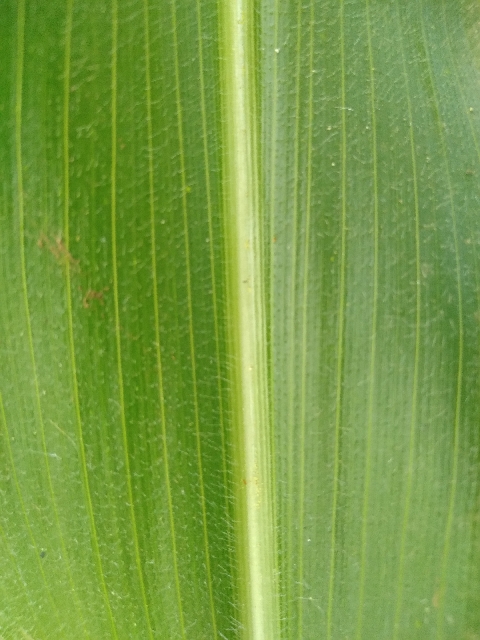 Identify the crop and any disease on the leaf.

maize, healthy
